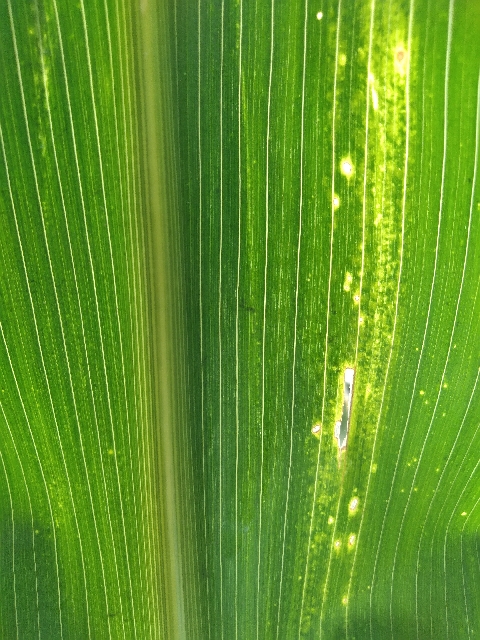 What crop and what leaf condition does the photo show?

maize, maize lethal necrosis
